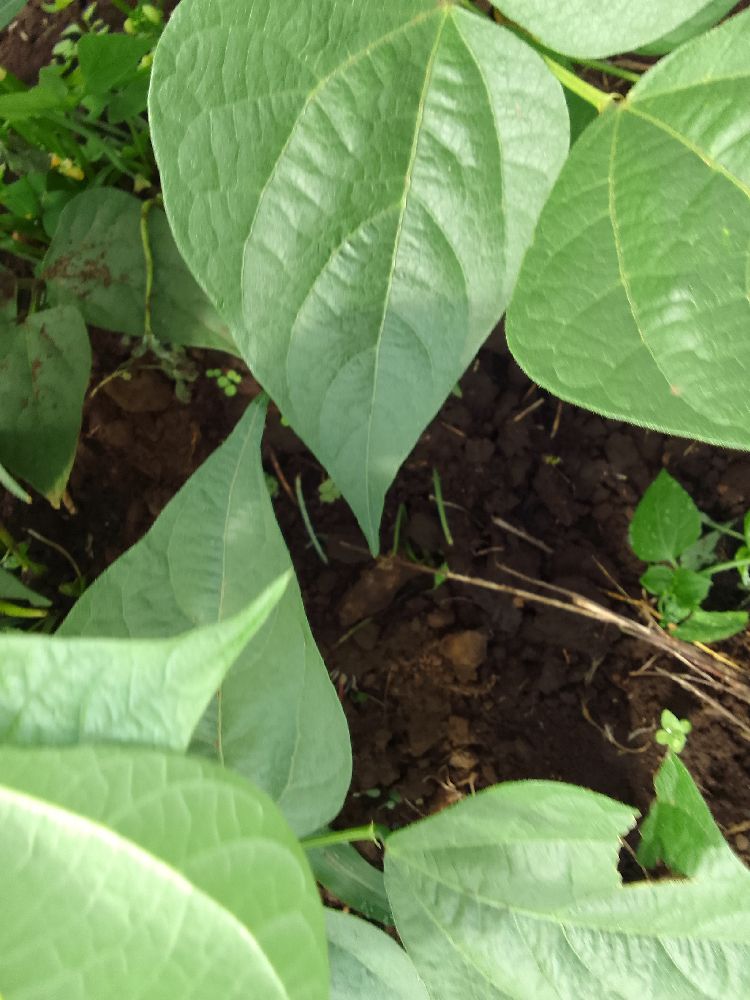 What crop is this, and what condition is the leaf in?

common bean, healthy
